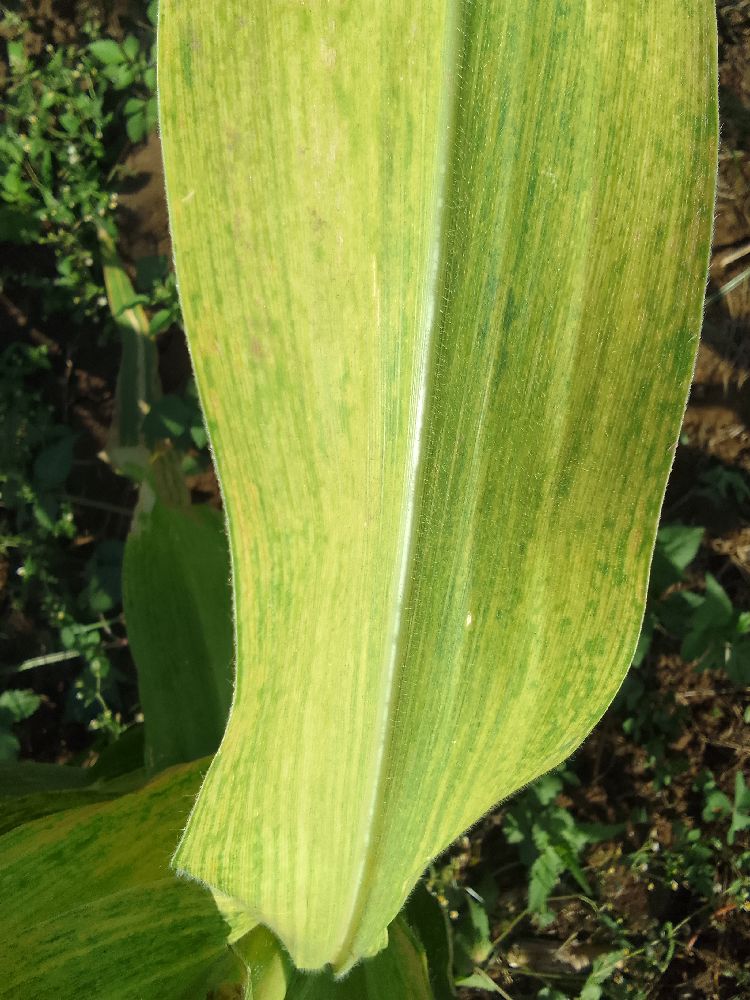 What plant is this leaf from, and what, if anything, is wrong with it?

maize, maize lethal necrosis
